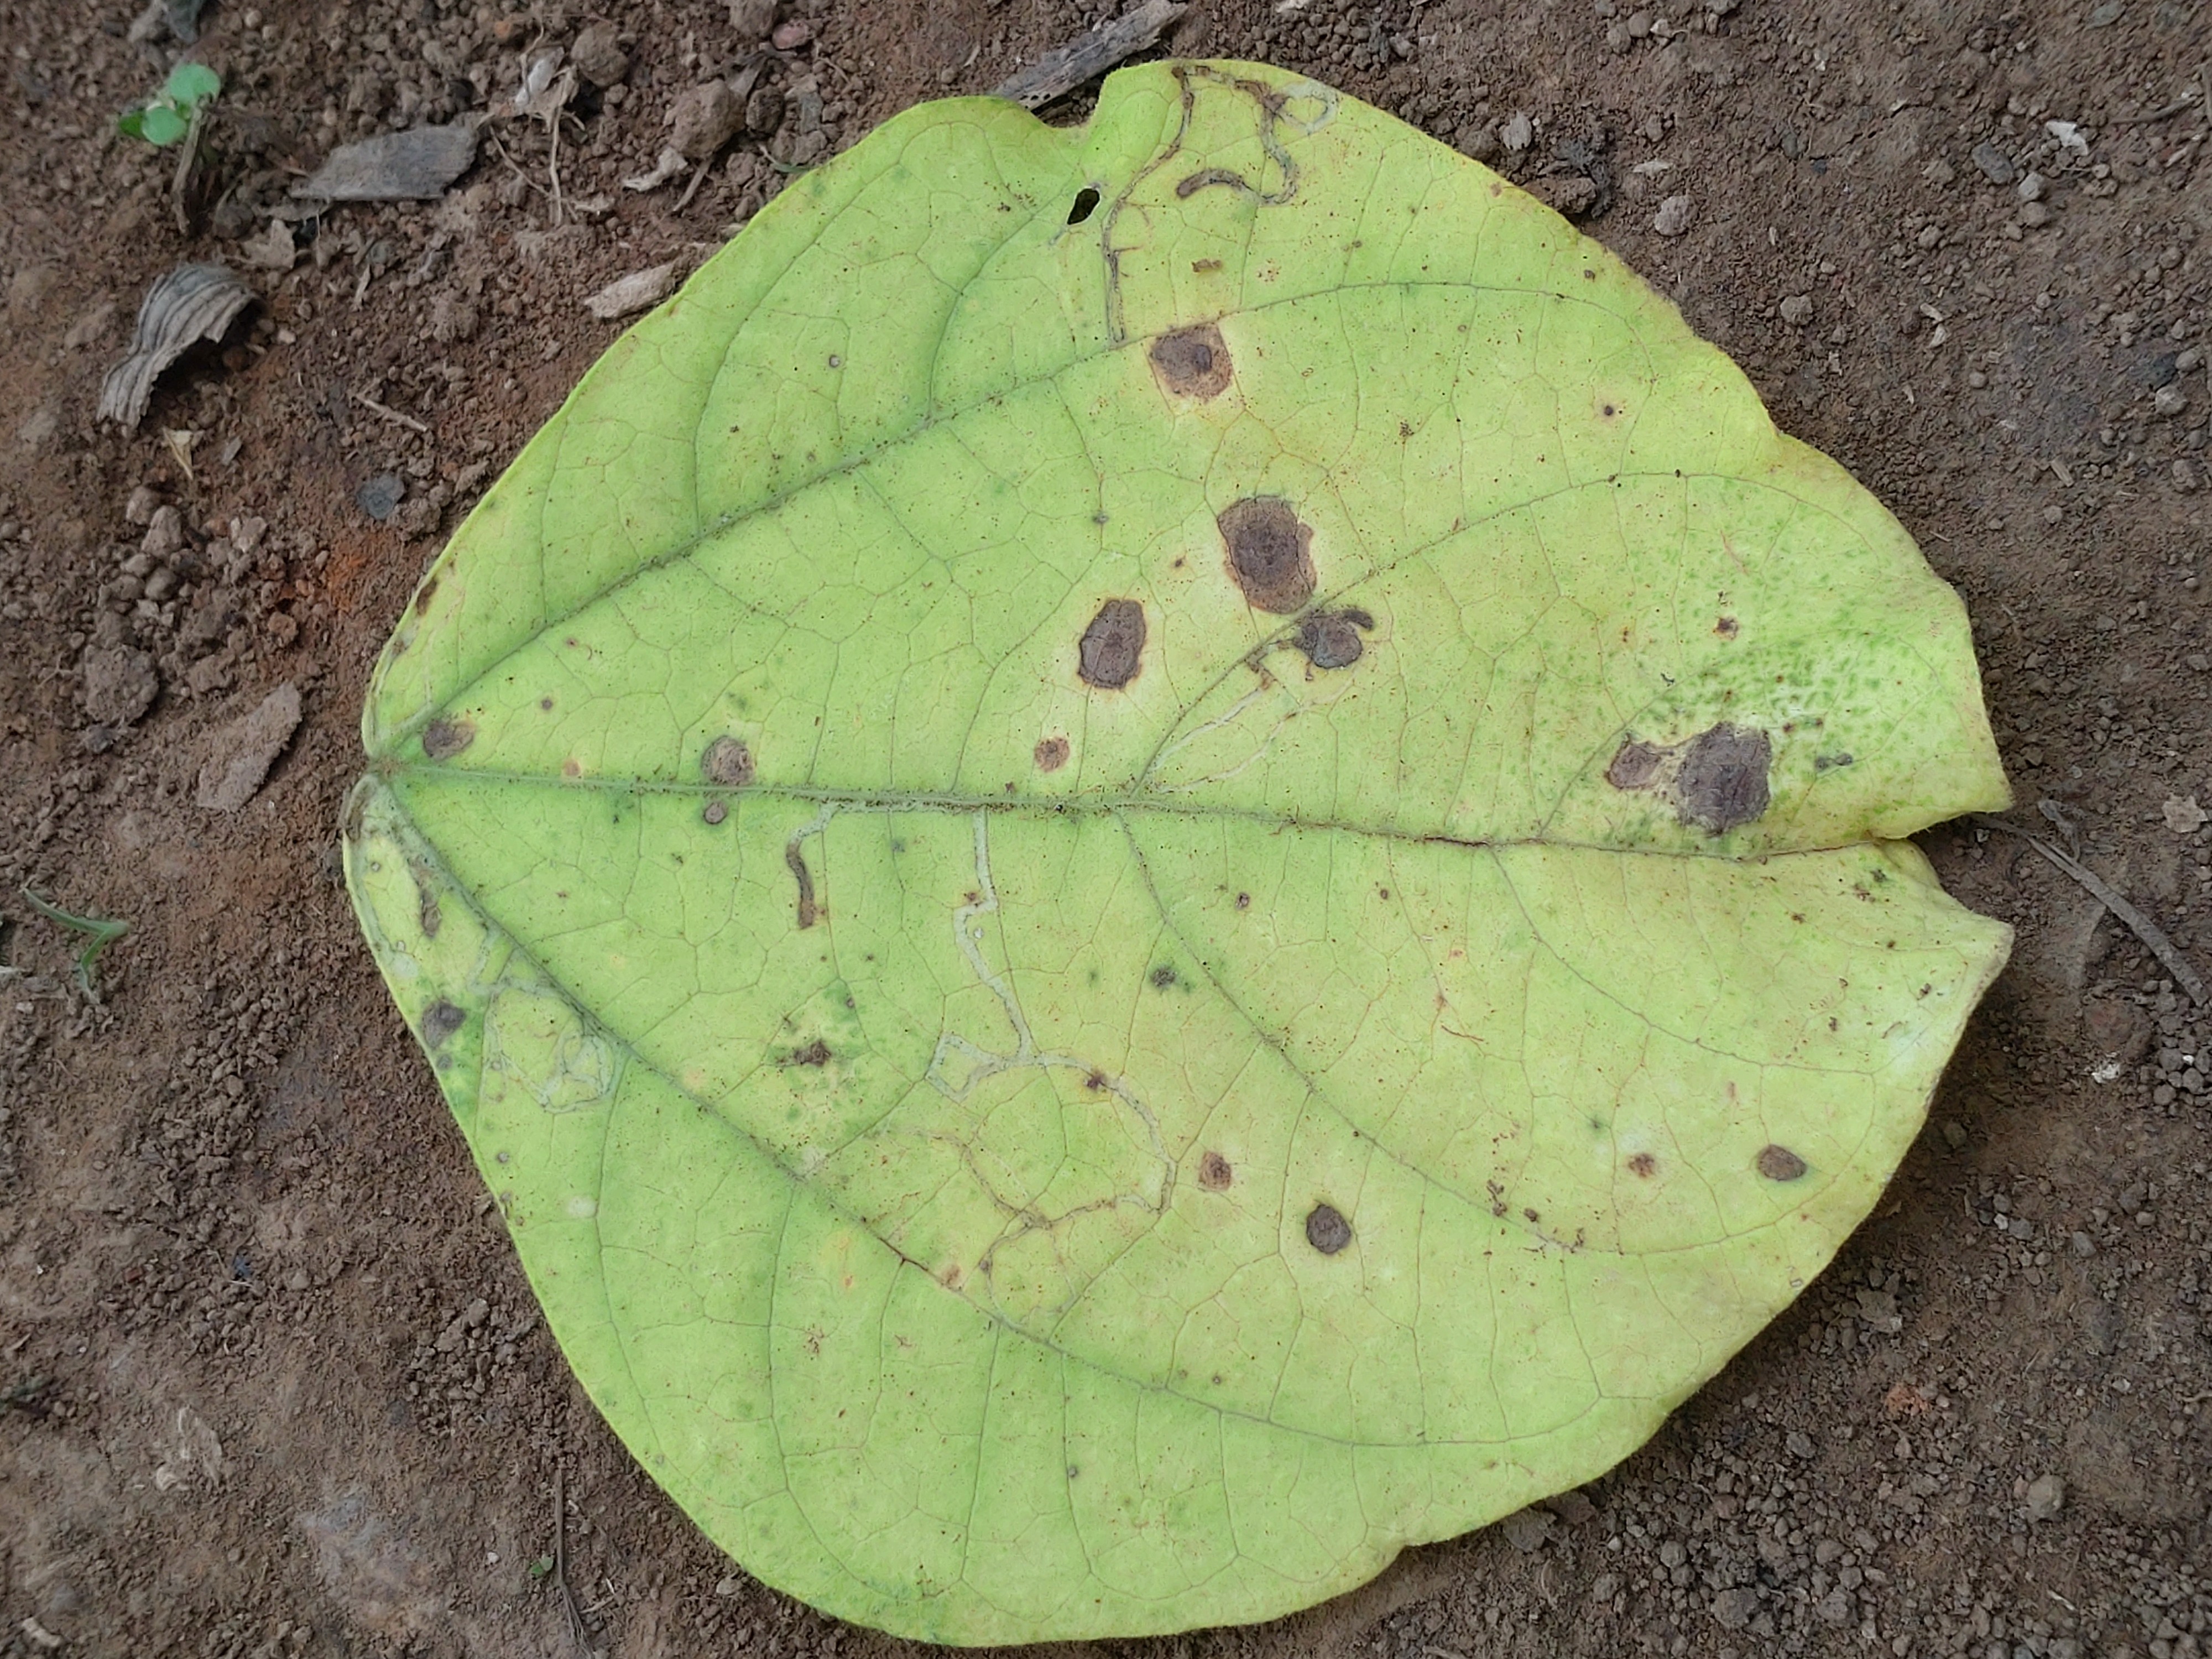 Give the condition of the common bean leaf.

anthracnose
